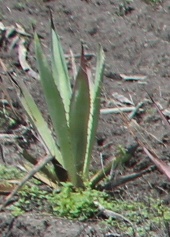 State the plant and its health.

agave, small
